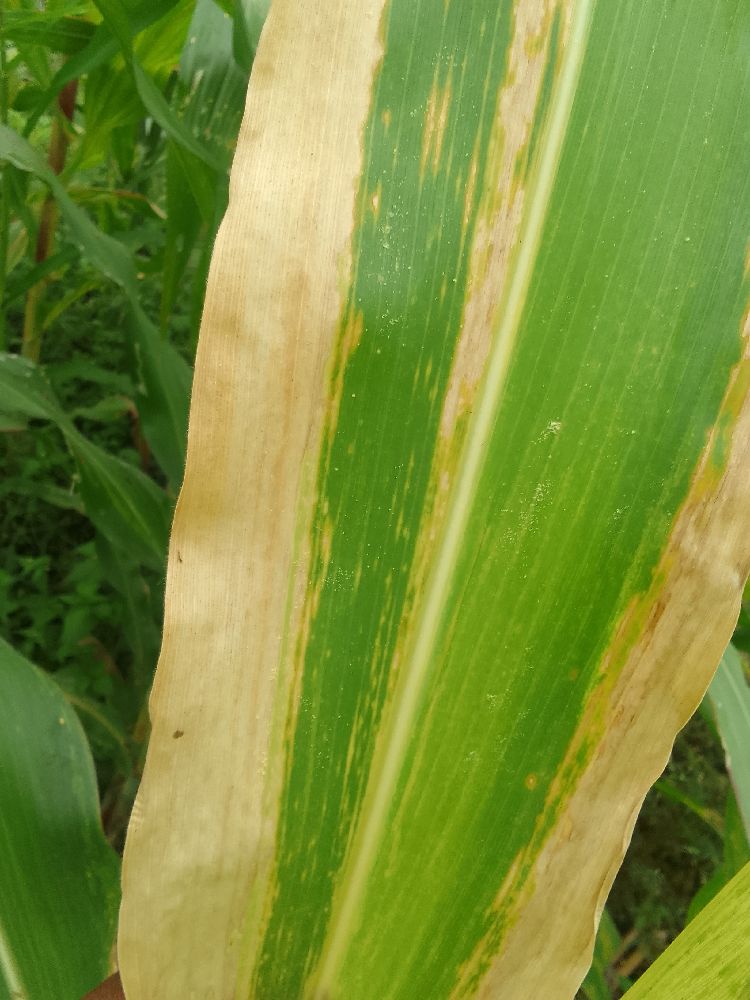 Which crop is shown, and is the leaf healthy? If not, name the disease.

maize, maize lethal necrosis
